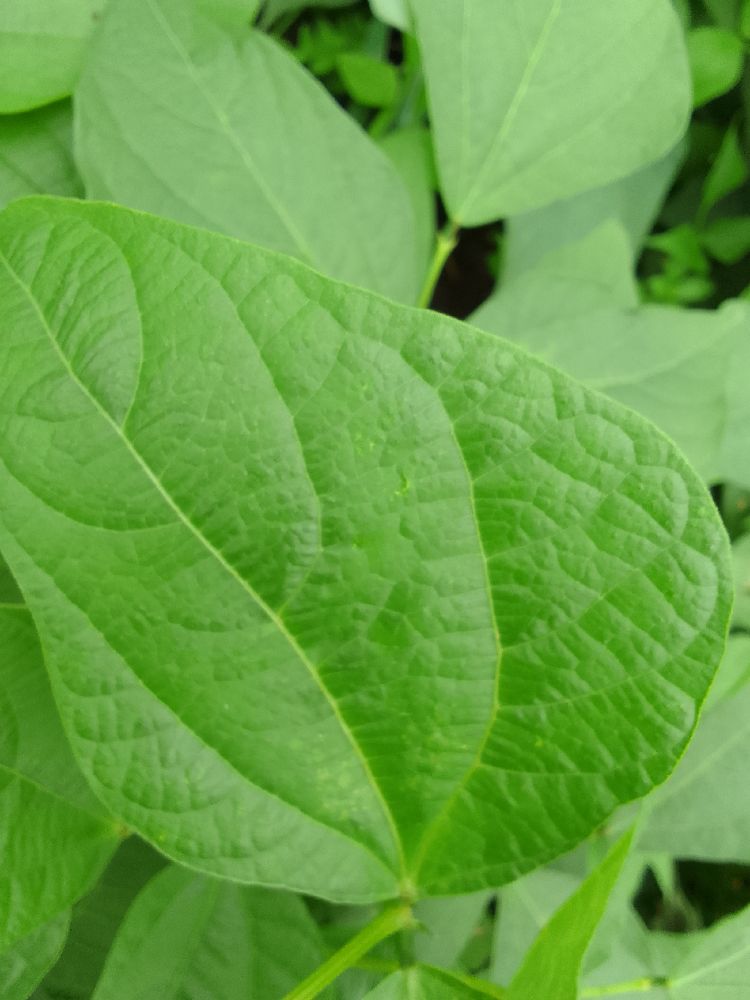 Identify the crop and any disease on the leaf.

common bean, healthy
